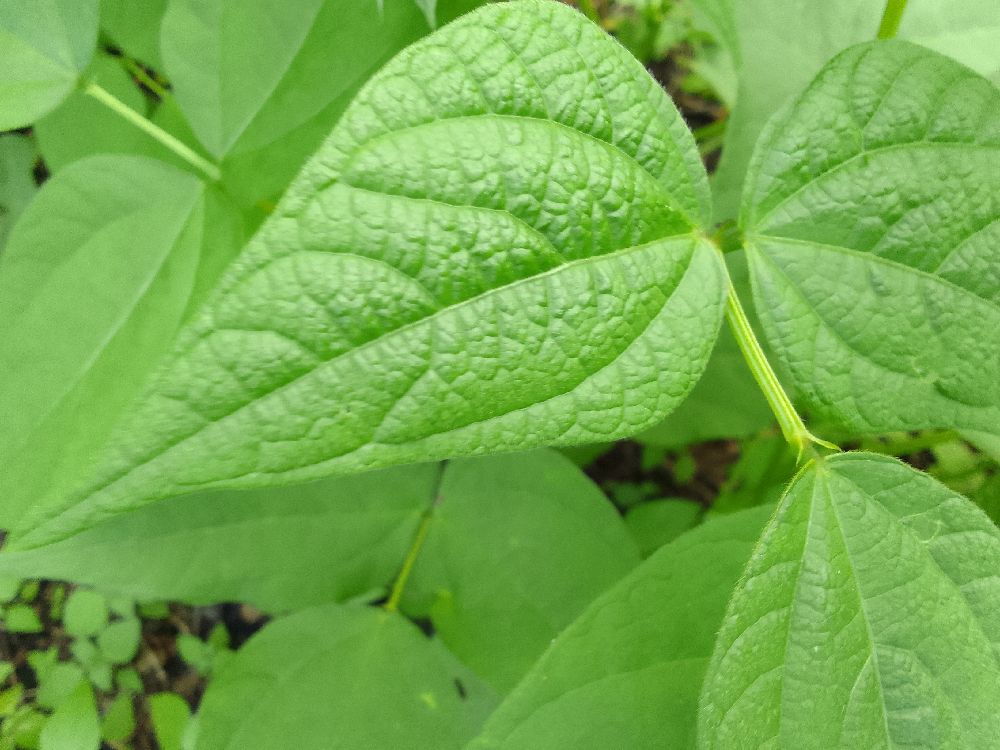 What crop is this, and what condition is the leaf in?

common bean, healthy
